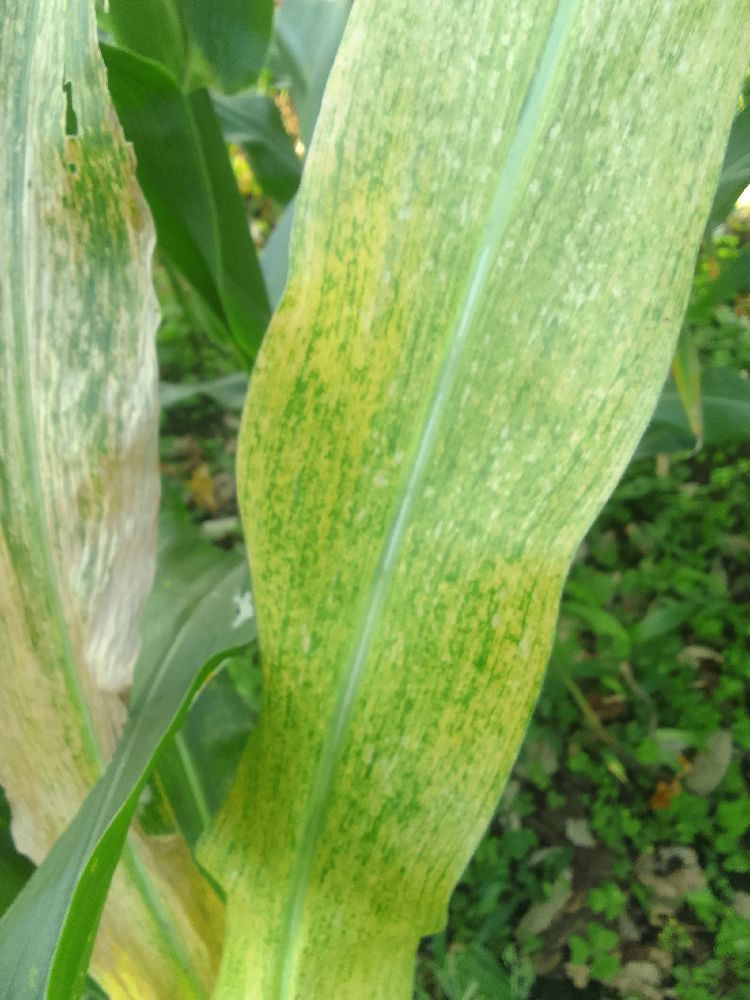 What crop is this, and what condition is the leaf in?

maize, maize lethal necrosis
